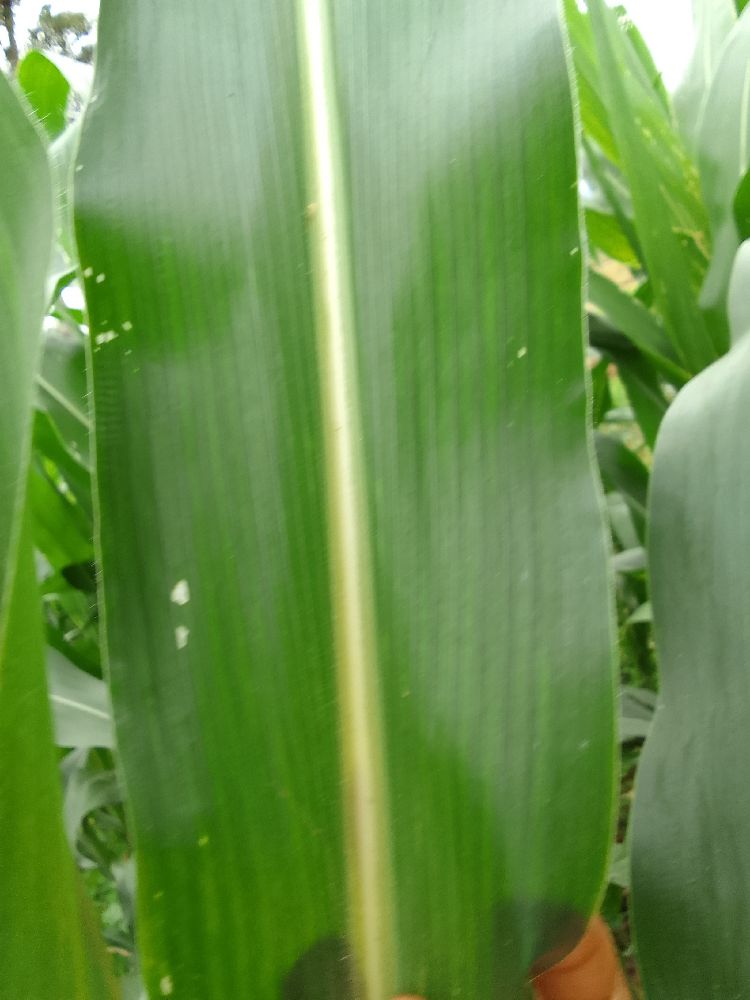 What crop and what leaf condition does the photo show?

maize, healthy
